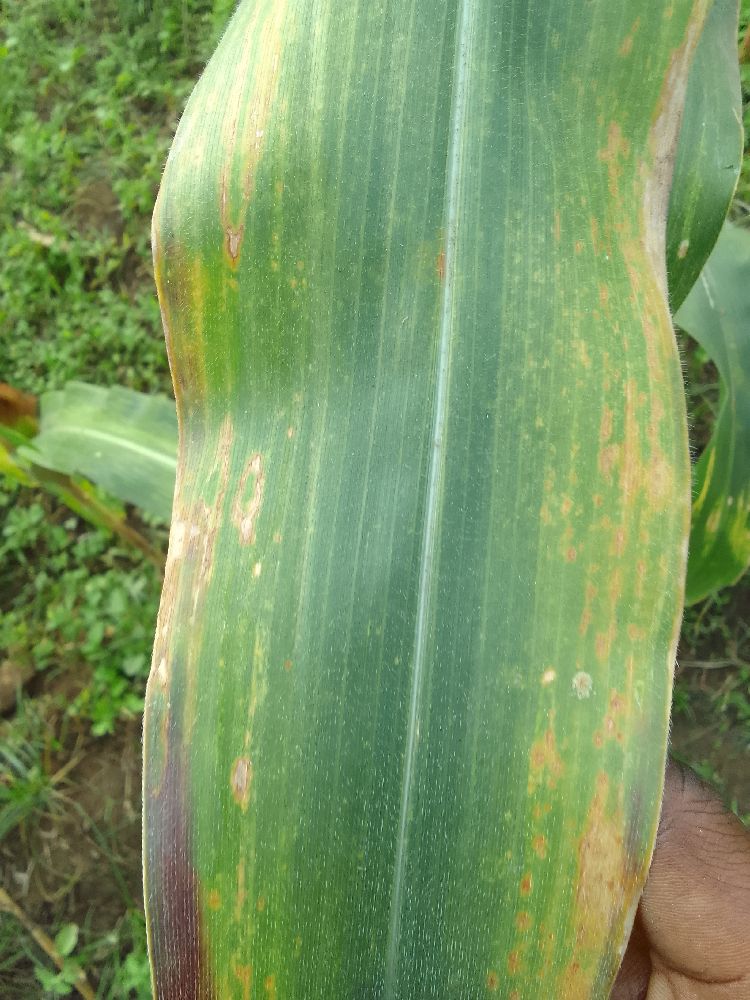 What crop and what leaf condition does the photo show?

maize, maize lethal necrosis
